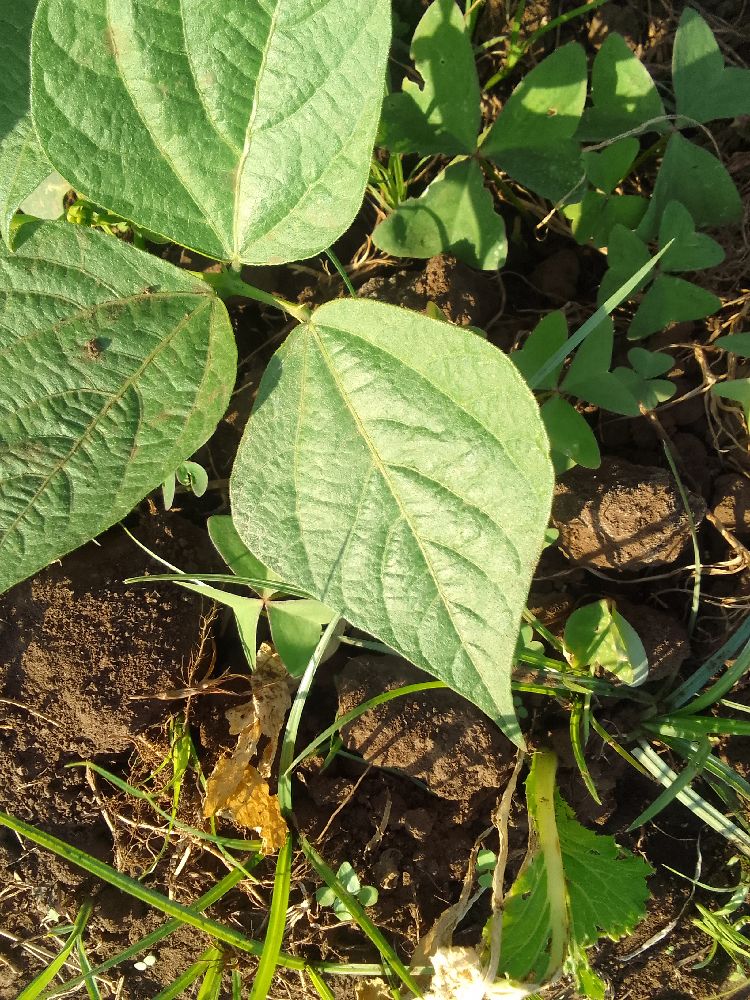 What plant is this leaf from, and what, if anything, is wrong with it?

common bean, healthy
